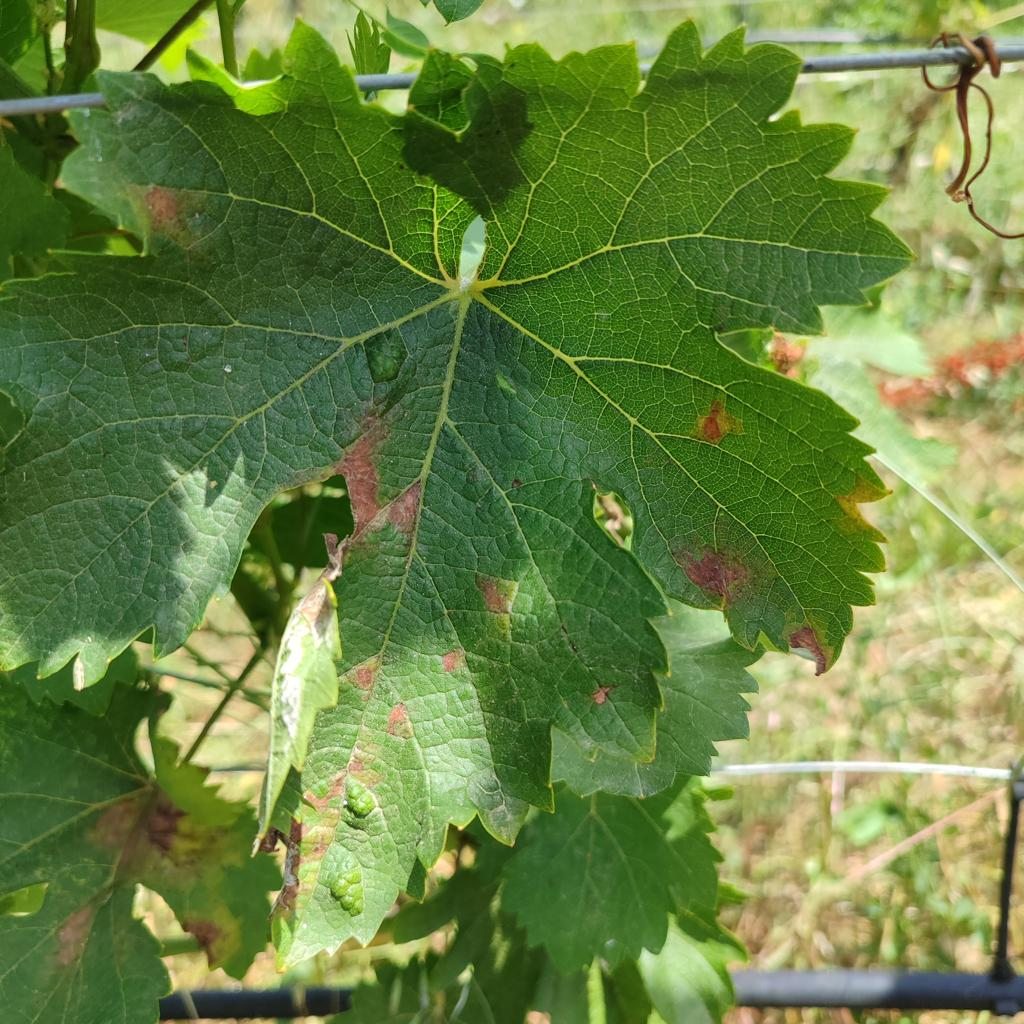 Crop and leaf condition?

grapevine, downy mildew
